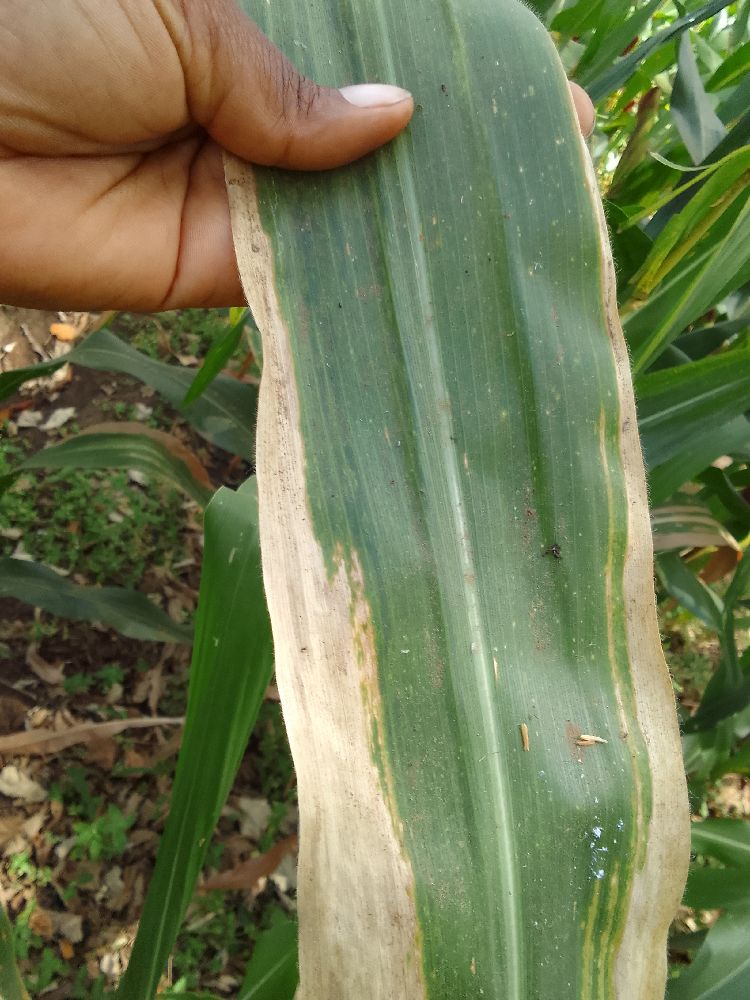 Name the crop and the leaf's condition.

maize, maize lethal necrosis
